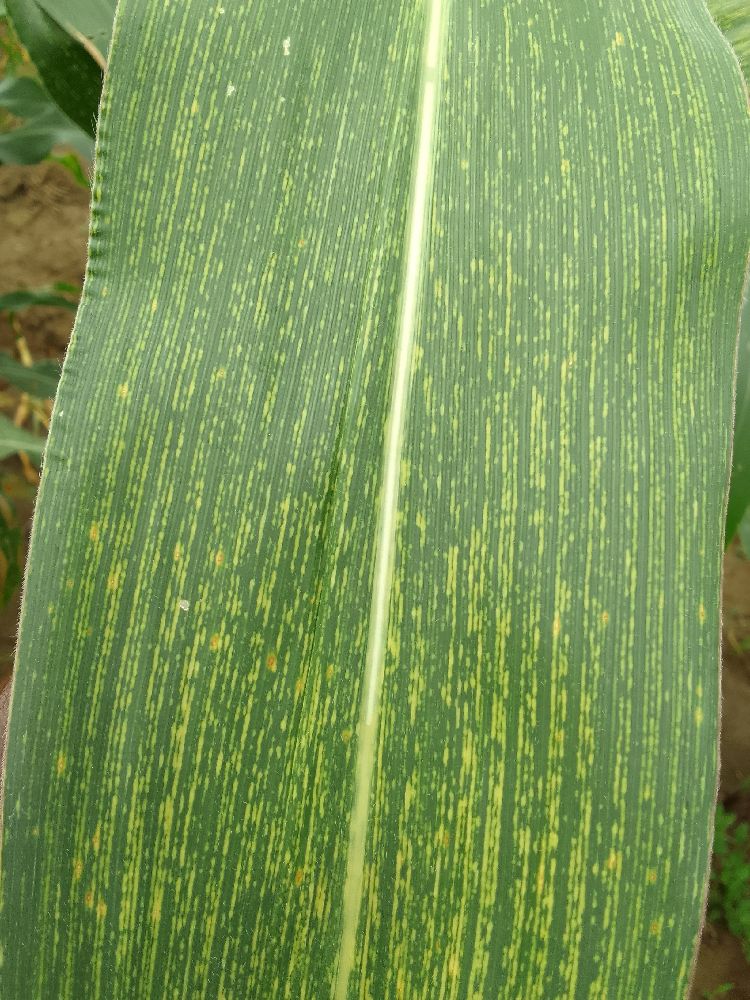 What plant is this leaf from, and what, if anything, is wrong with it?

maize, maize streak virus
